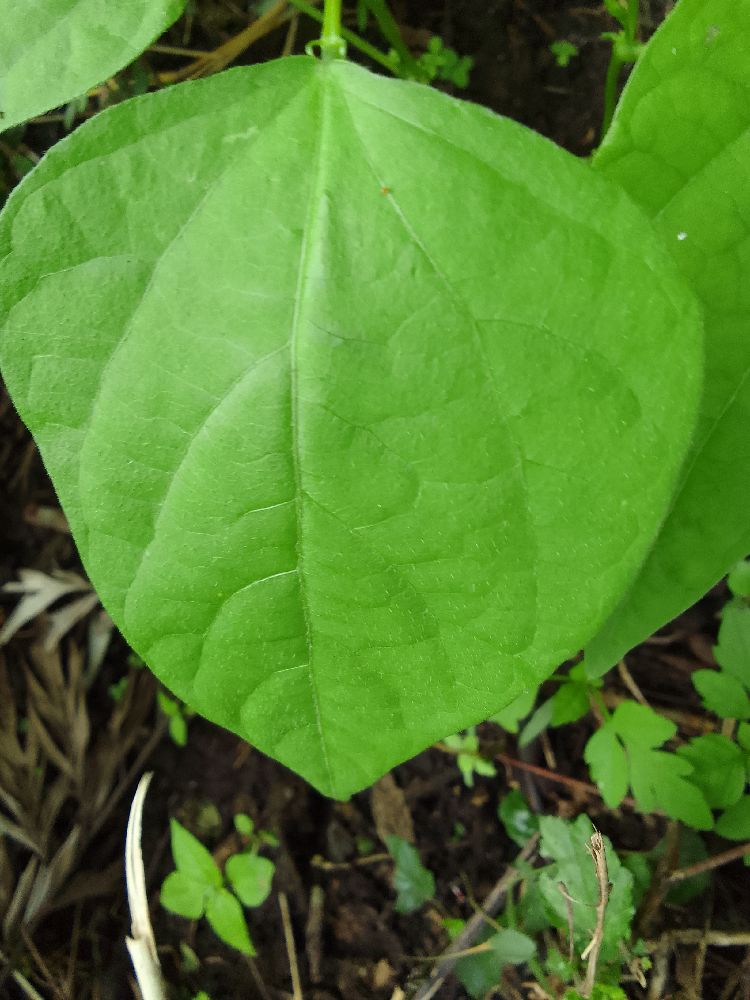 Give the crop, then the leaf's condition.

common bean, healthy
